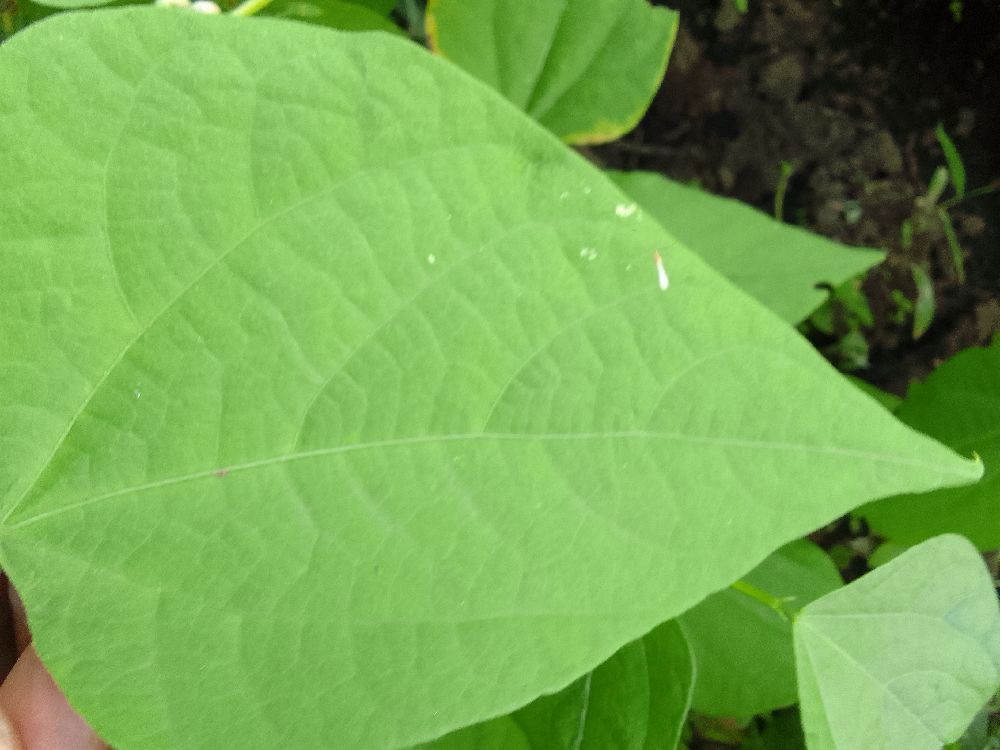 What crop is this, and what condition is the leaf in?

common bean, healthy
